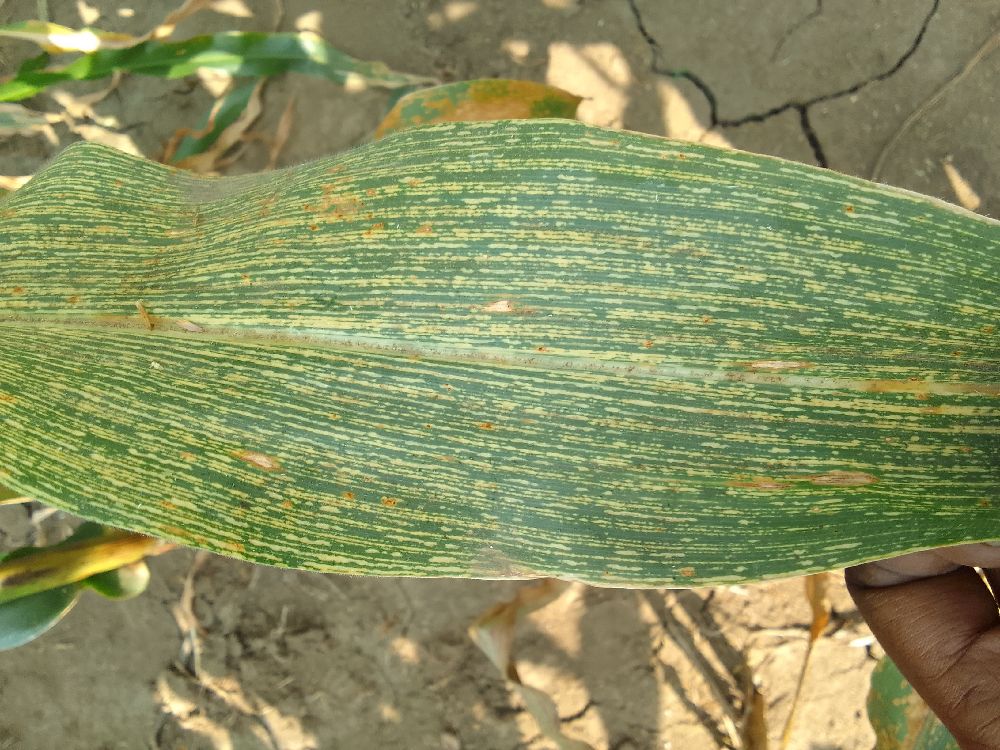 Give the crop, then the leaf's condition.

maize, maize streak virus
